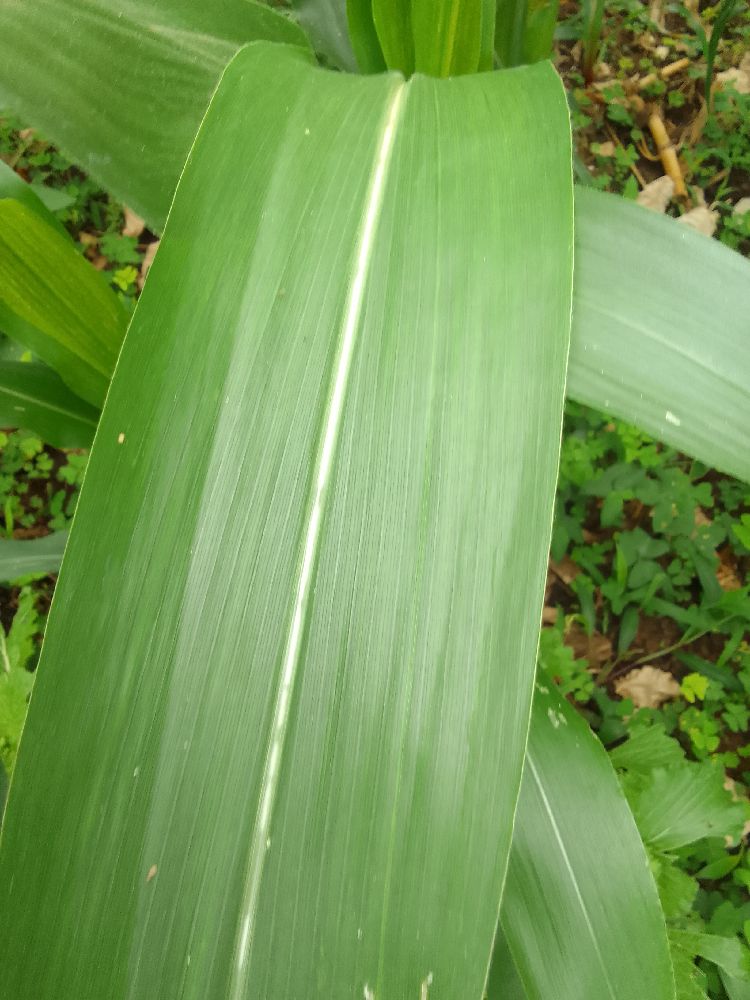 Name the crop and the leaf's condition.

maize, healthy
